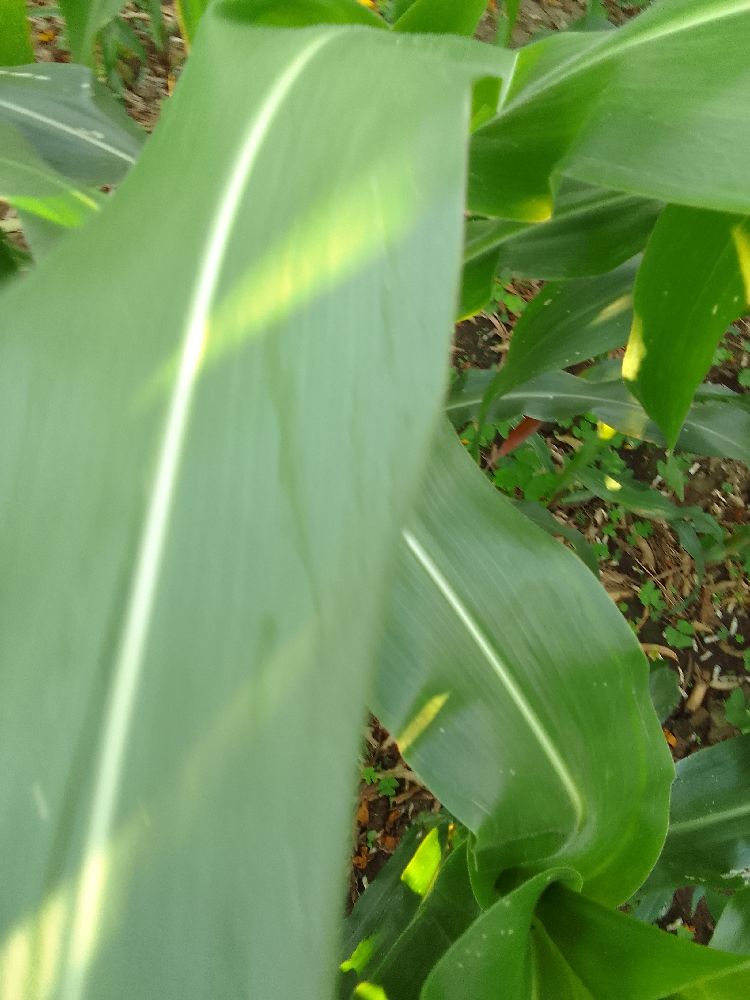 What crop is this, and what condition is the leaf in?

maize, healthy
